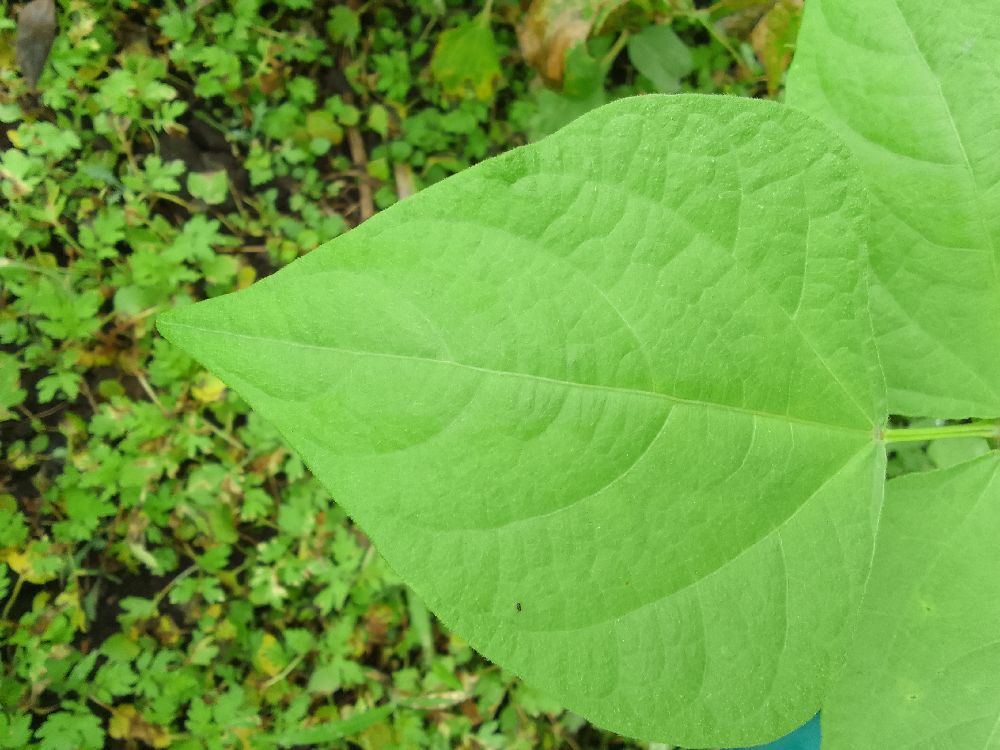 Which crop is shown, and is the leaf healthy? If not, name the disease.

common bean, healthy
